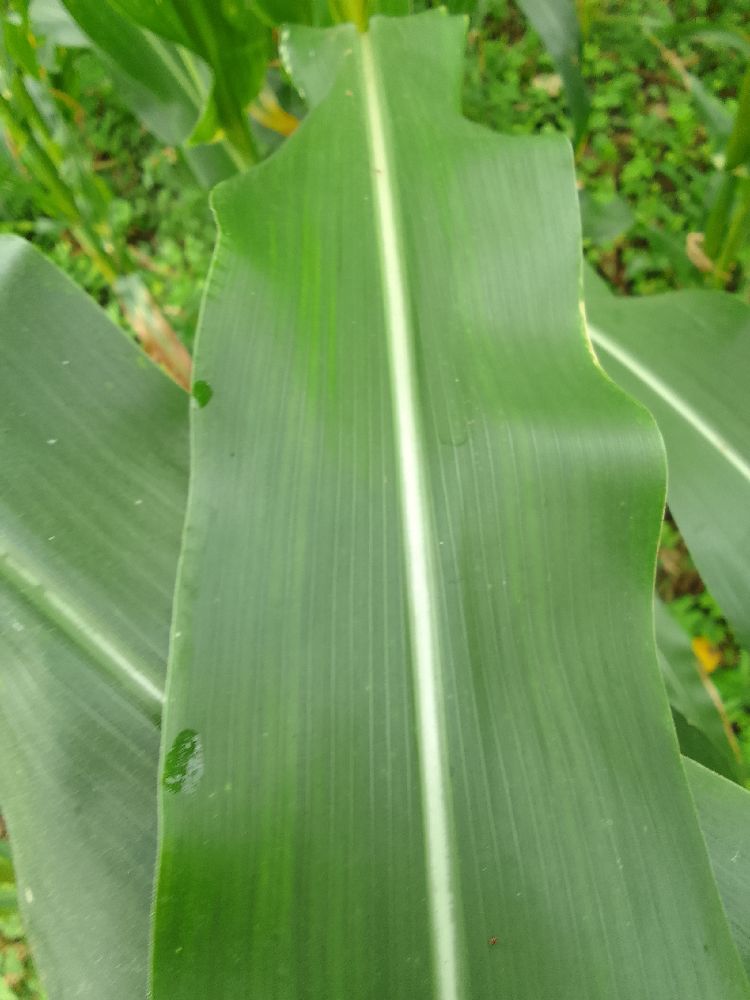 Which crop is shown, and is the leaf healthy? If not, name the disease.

maize, healthy
